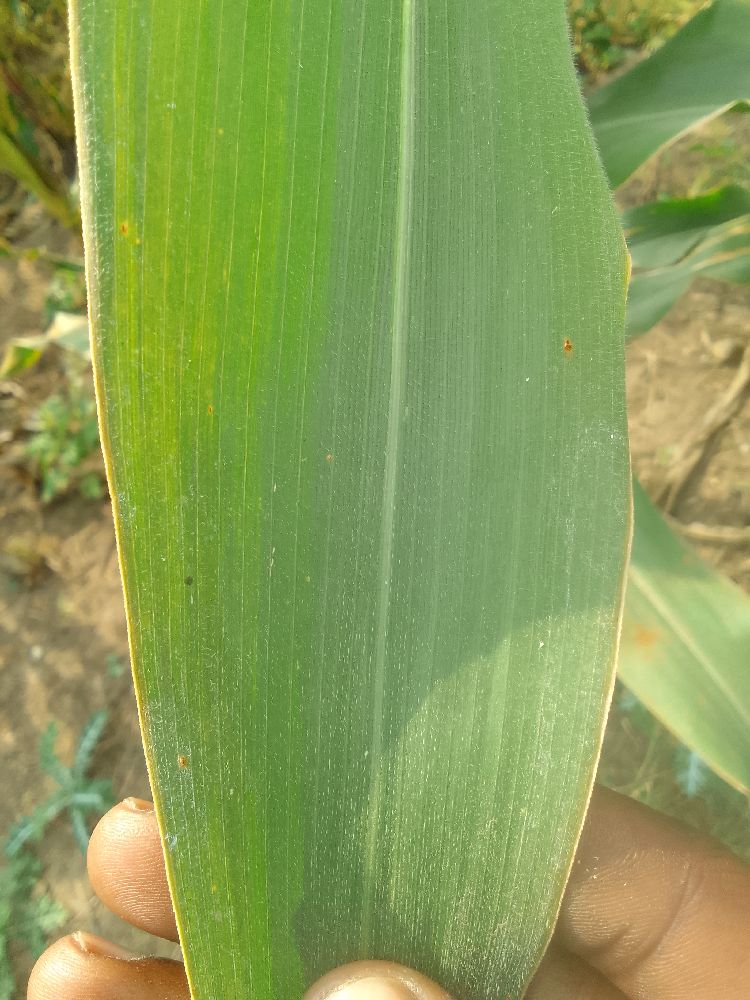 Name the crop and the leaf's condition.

maize, healthy
